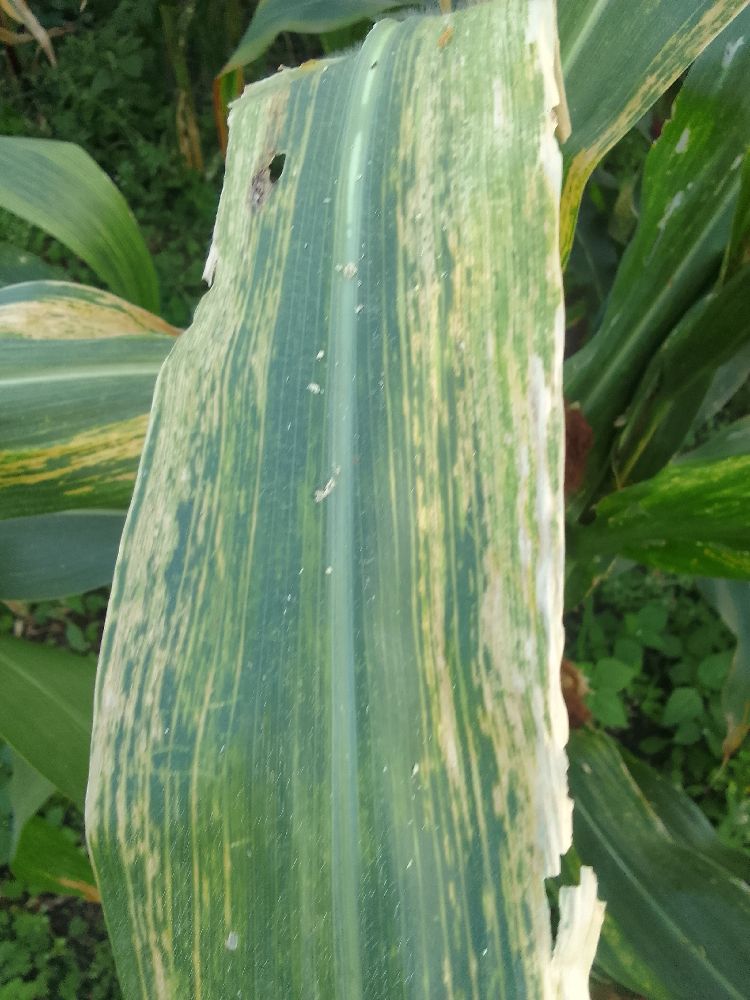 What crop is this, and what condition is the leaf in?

maize, maize lethal necrosis
